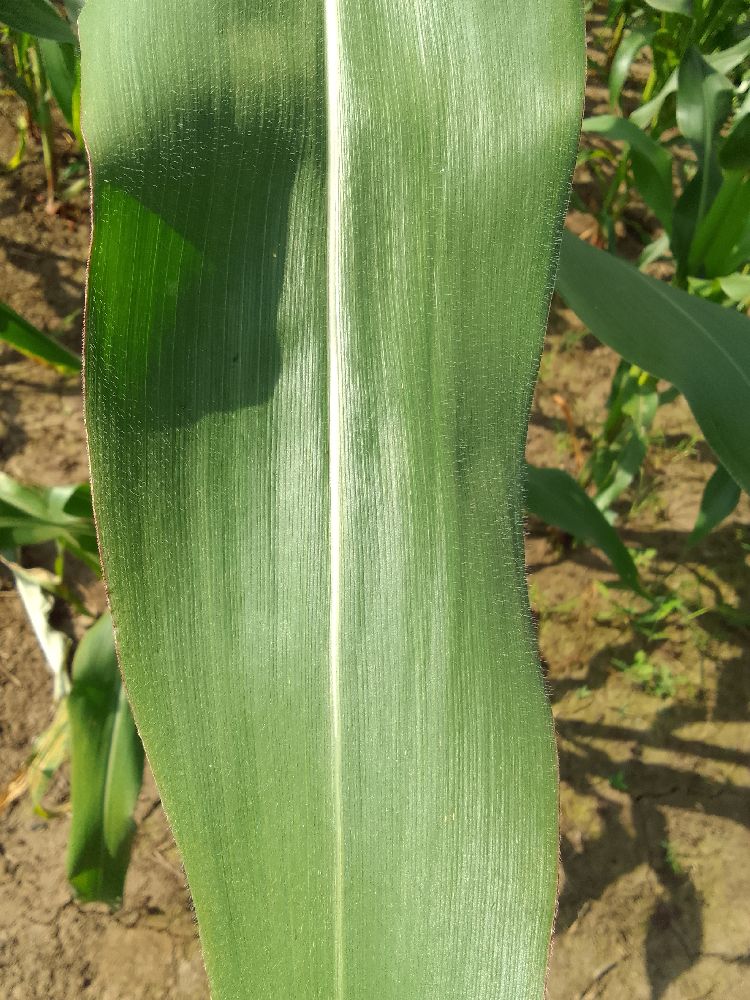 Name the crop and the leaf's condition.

maize, healthy
